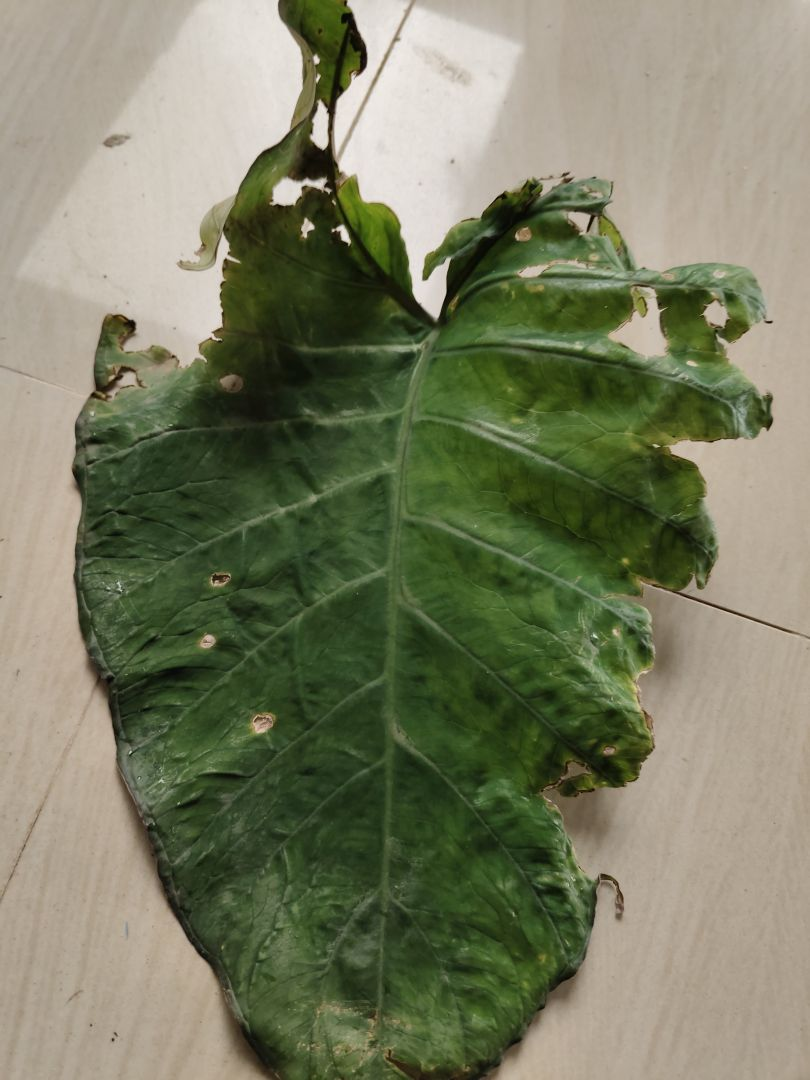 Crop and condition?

taro, leaf blight
